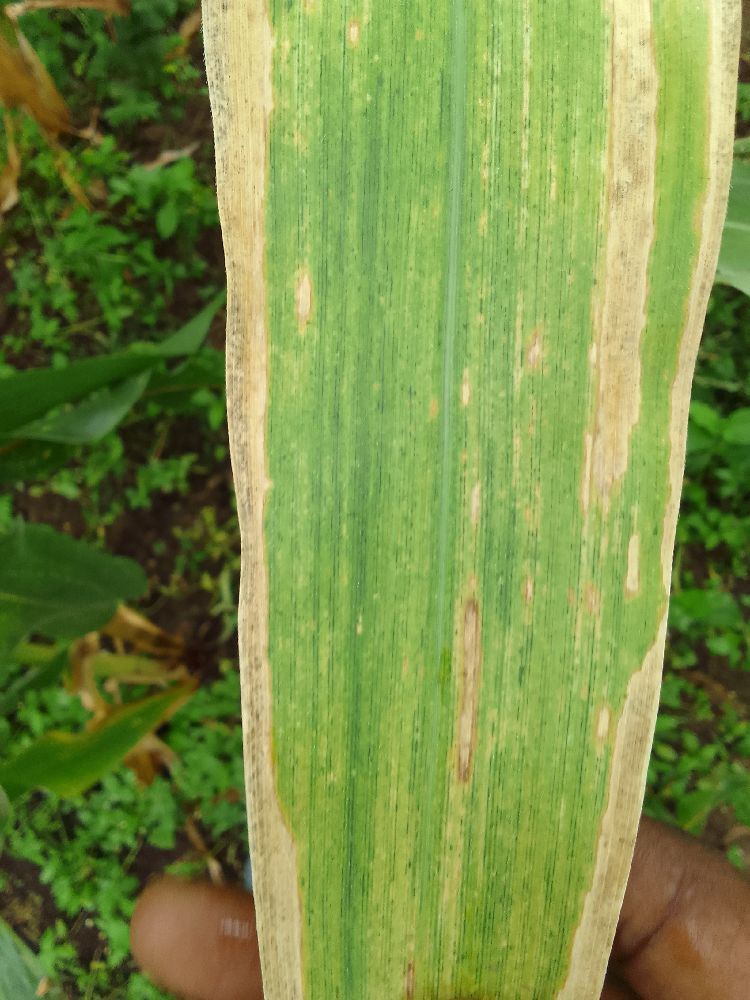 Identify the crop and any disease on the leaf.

maize, maize lethal necrosis
